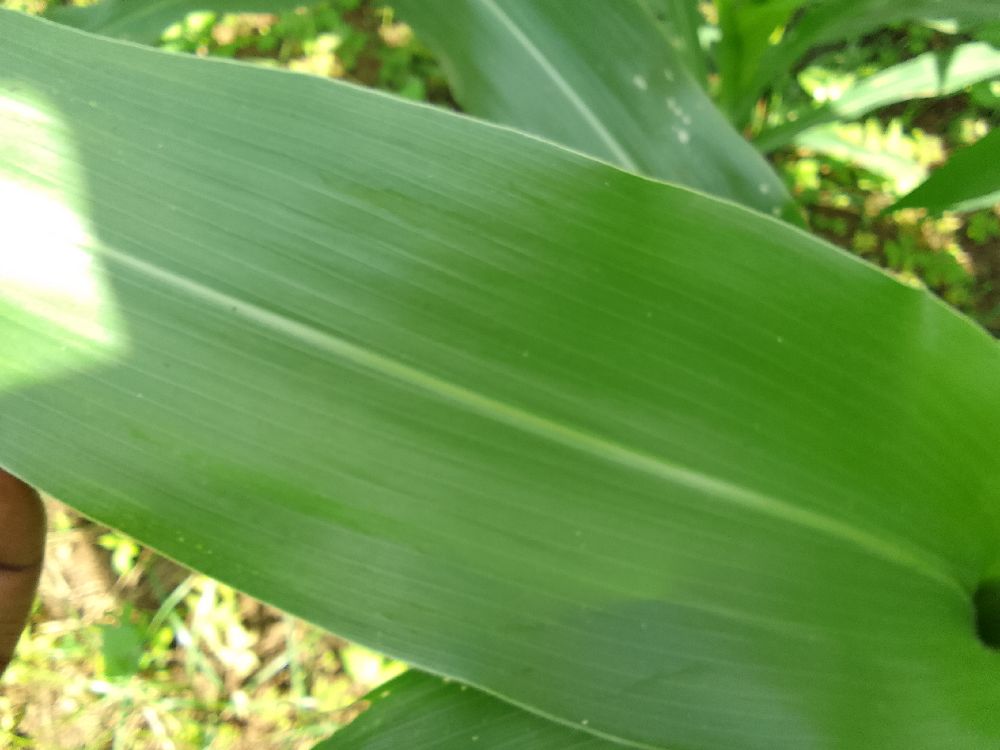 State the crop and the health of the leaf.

maize, healthy
